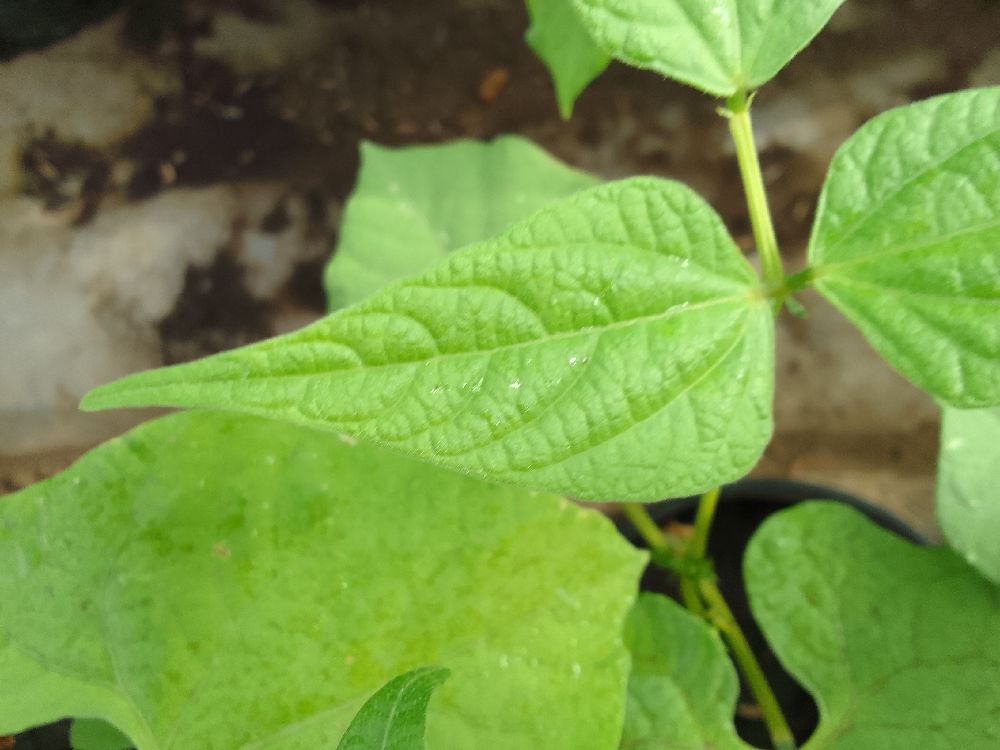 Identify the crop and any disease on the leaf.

common bean, healthy
